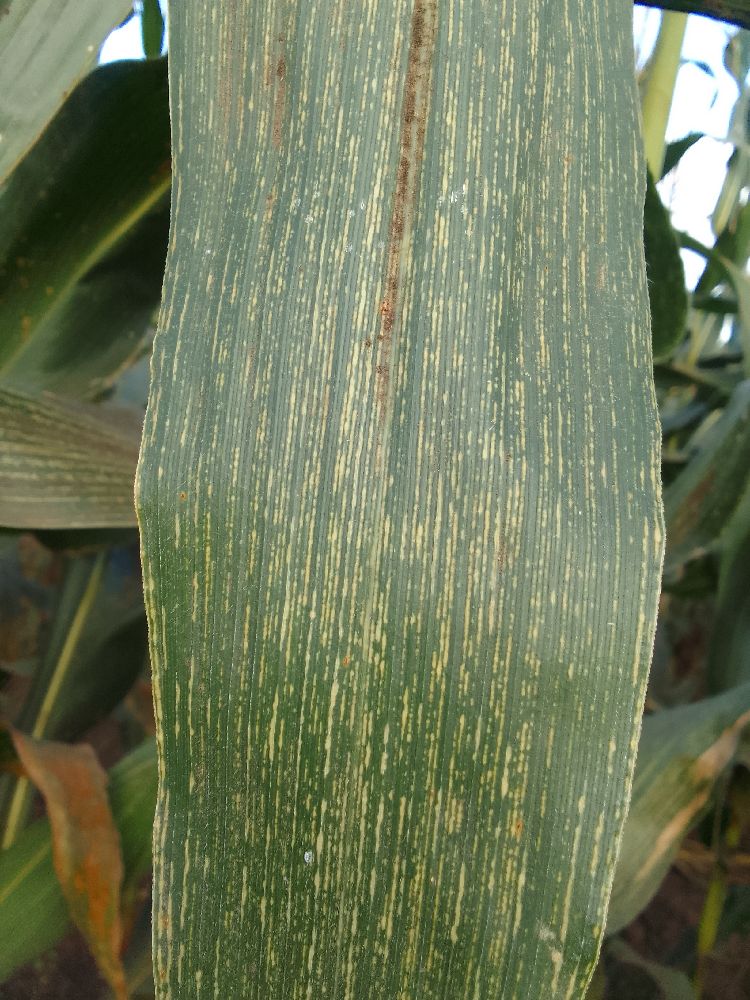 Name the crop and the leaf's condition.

maize, maize streak virus
